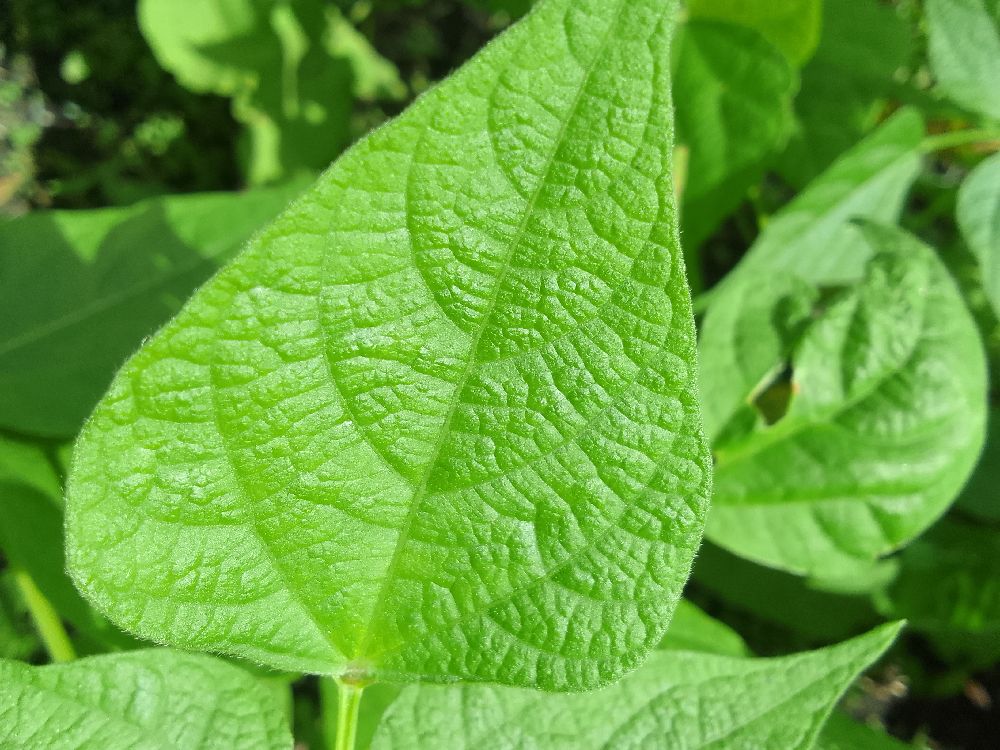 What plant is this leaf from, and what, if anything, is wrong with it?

common bean, healthy
